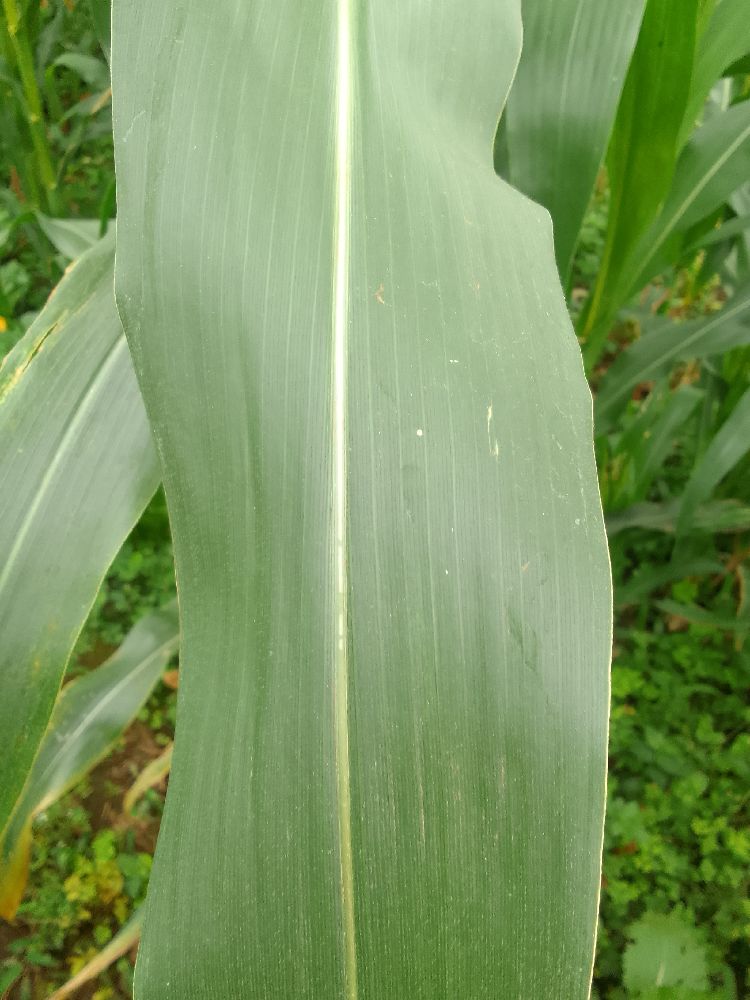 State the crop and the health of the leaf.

maize, healthy
